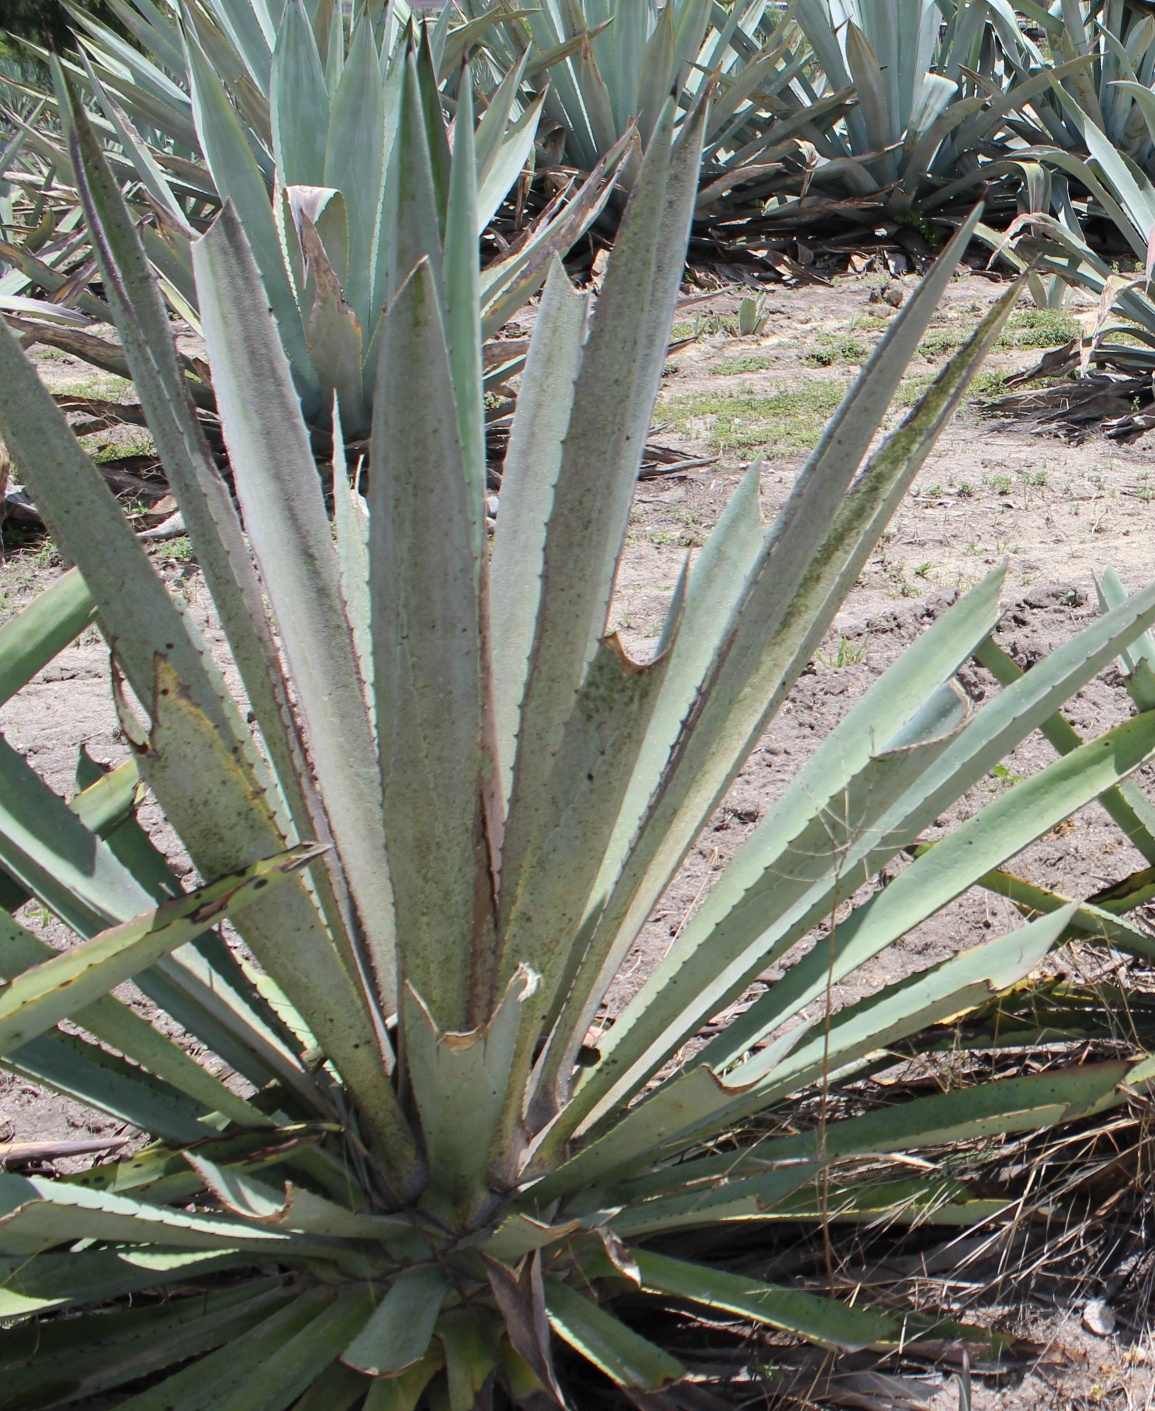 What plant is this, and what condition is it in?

agave, spotted
